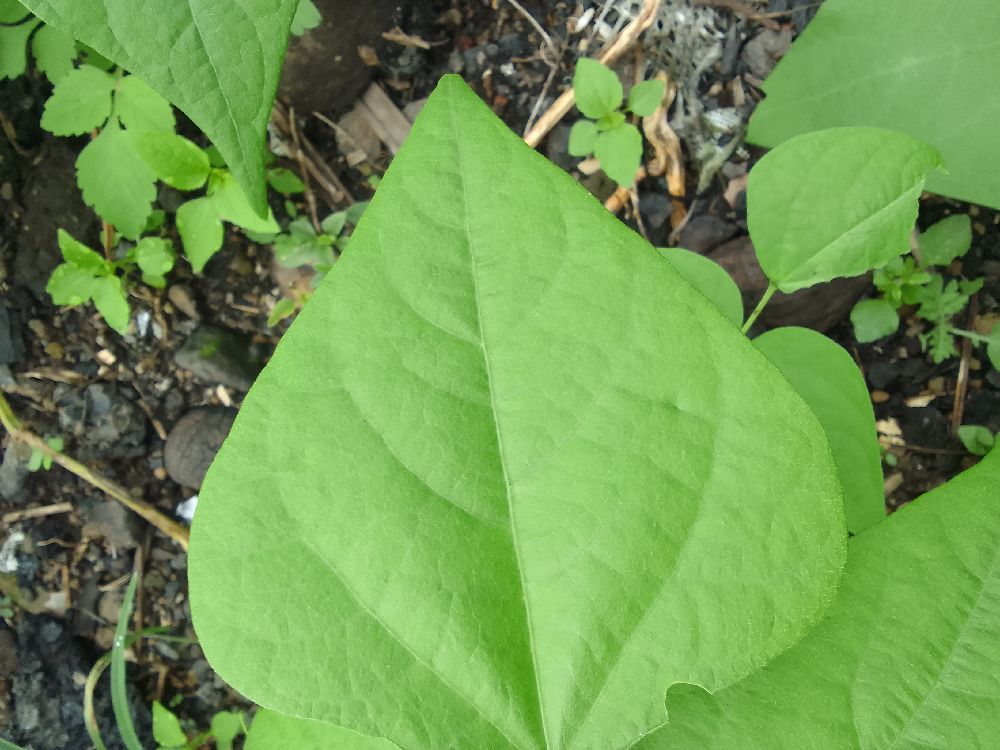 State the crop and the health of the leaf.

common bean, healthy
